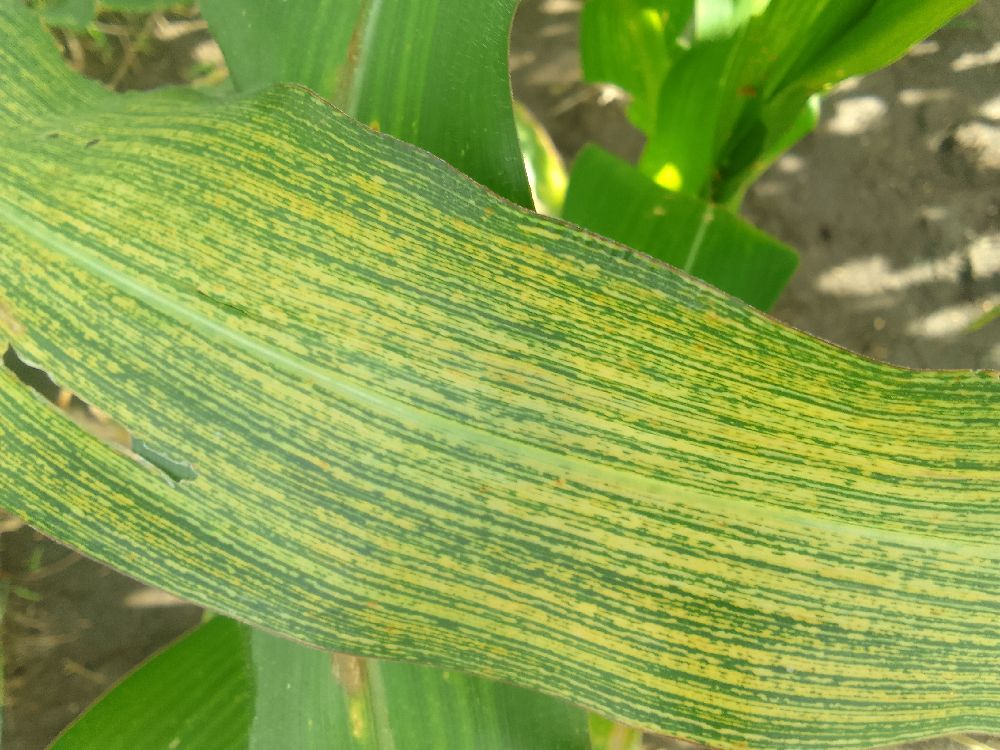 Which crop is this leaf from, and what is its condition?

maize, maize streak virus
